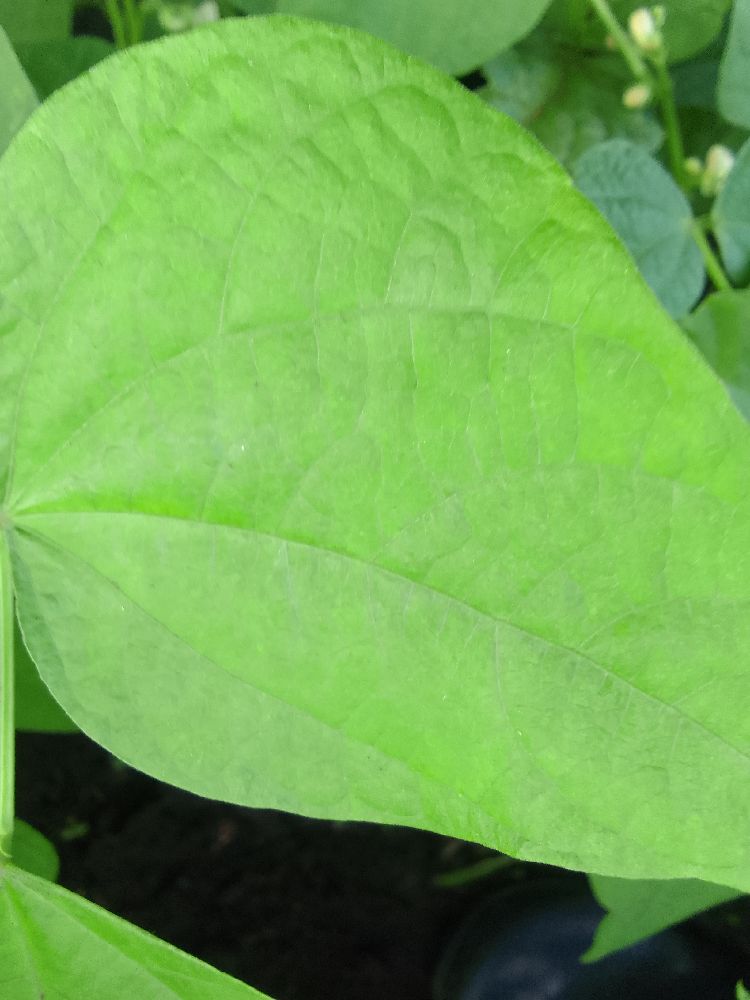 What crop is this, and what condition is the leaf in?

common bean, healthy
